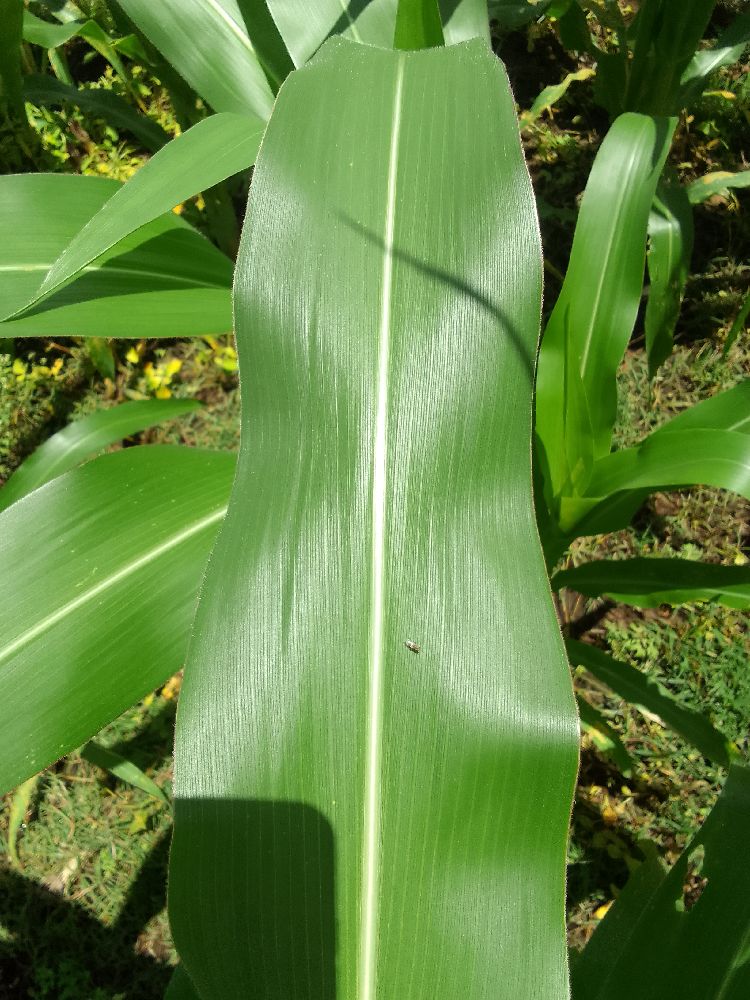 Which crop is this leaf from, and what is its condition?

maize, healthy
